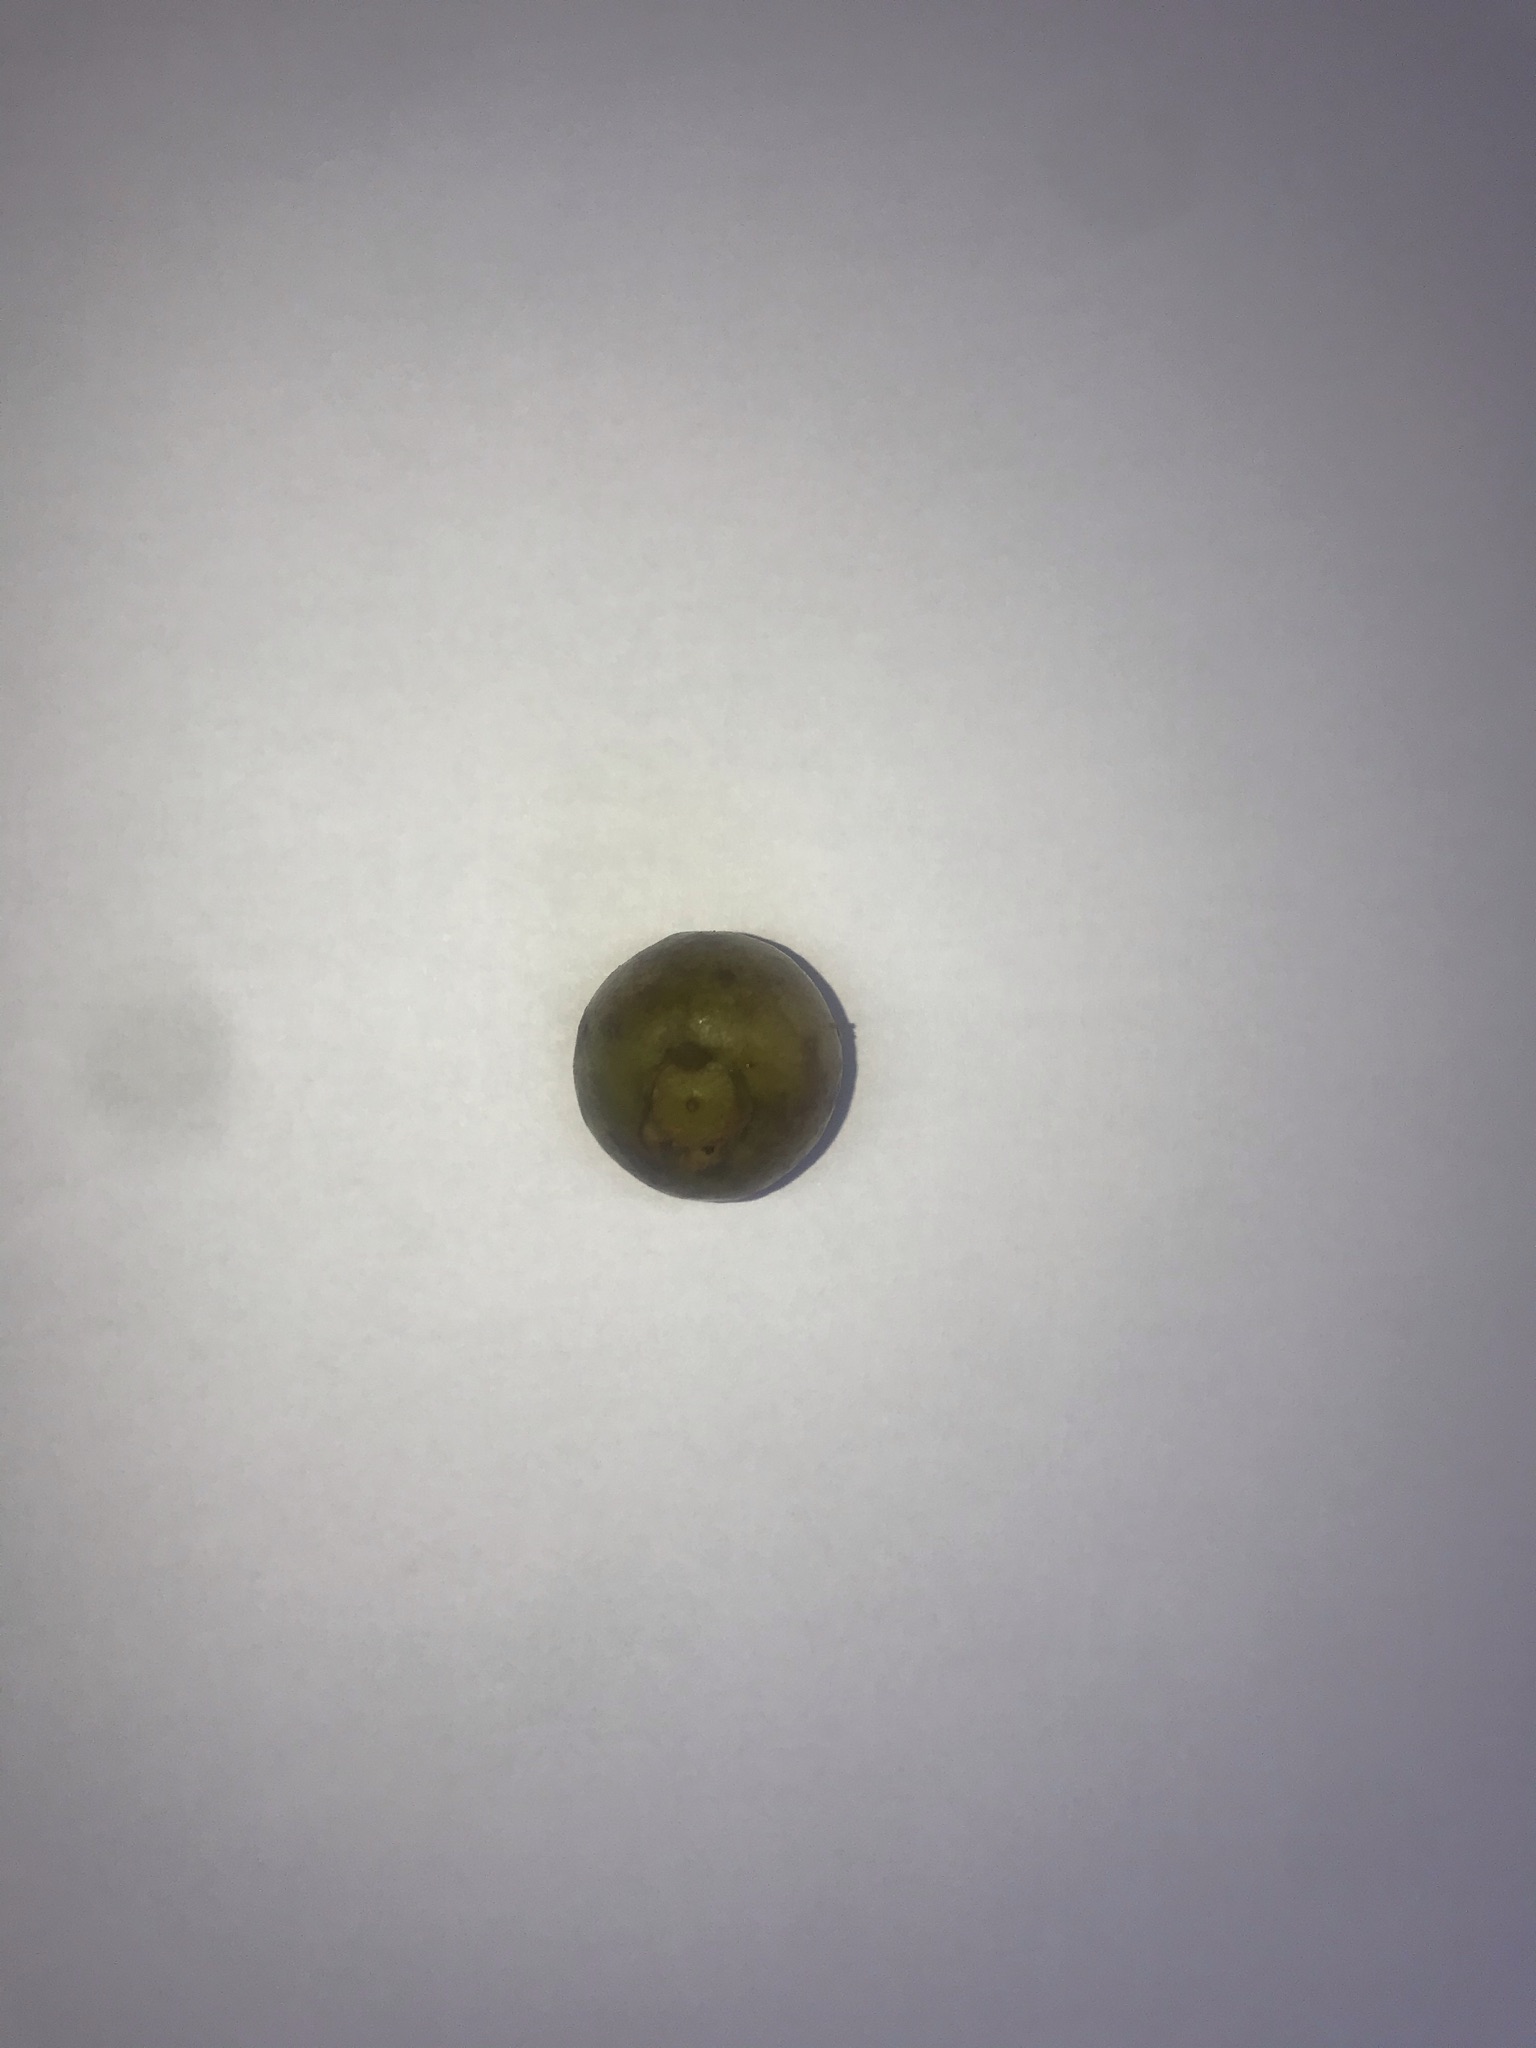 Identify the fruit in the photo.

gabiroba
